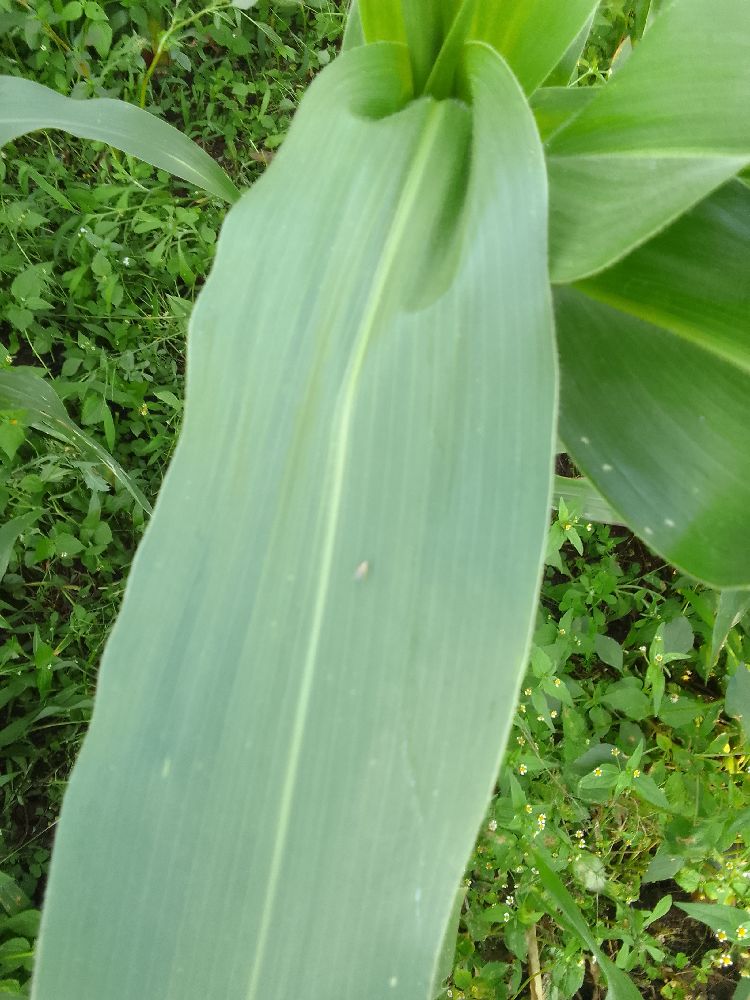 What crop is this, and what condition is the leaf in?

maize, healthy
